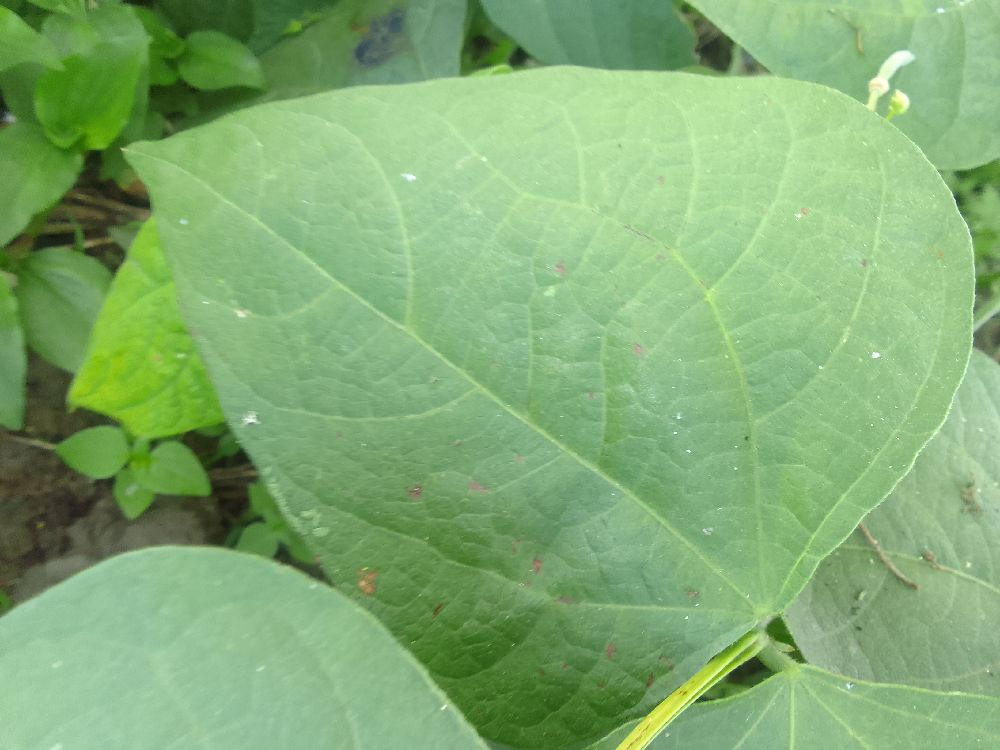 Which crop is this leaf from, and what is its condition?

common bean, healthy
